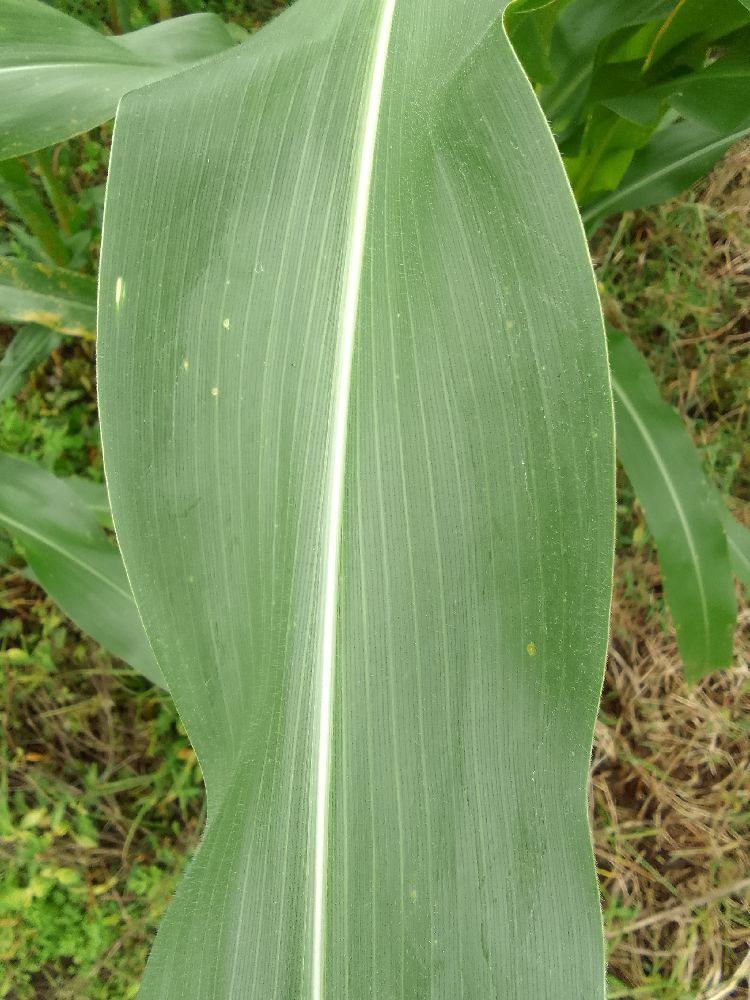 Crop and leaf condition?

maize, healthy
